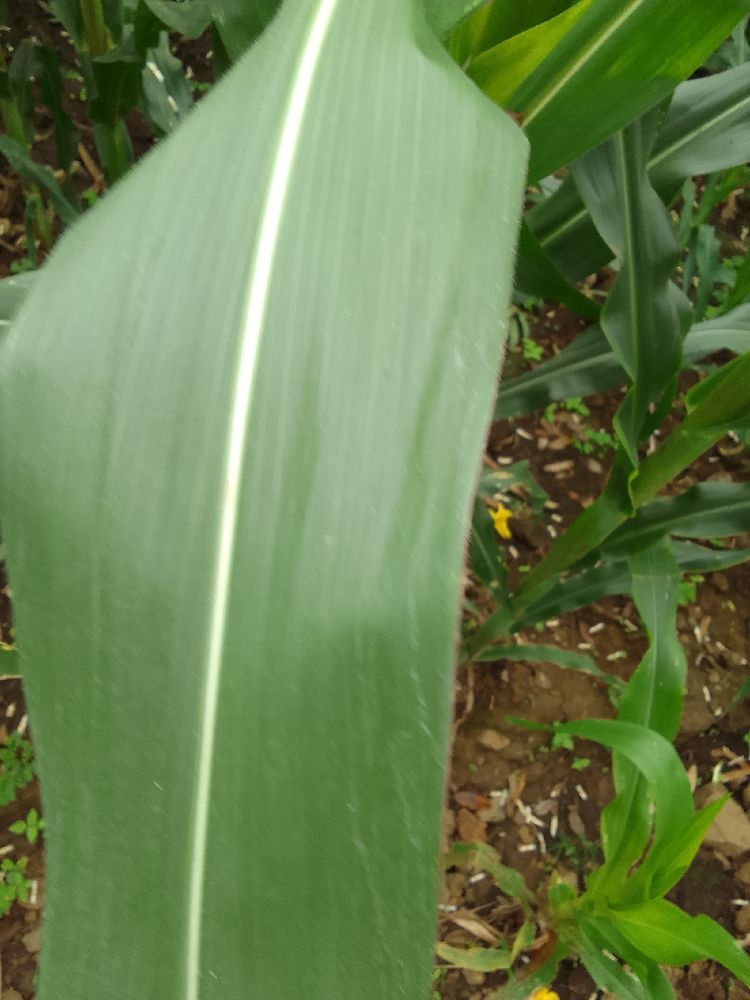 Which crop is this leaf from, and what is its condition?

maize, healthy
